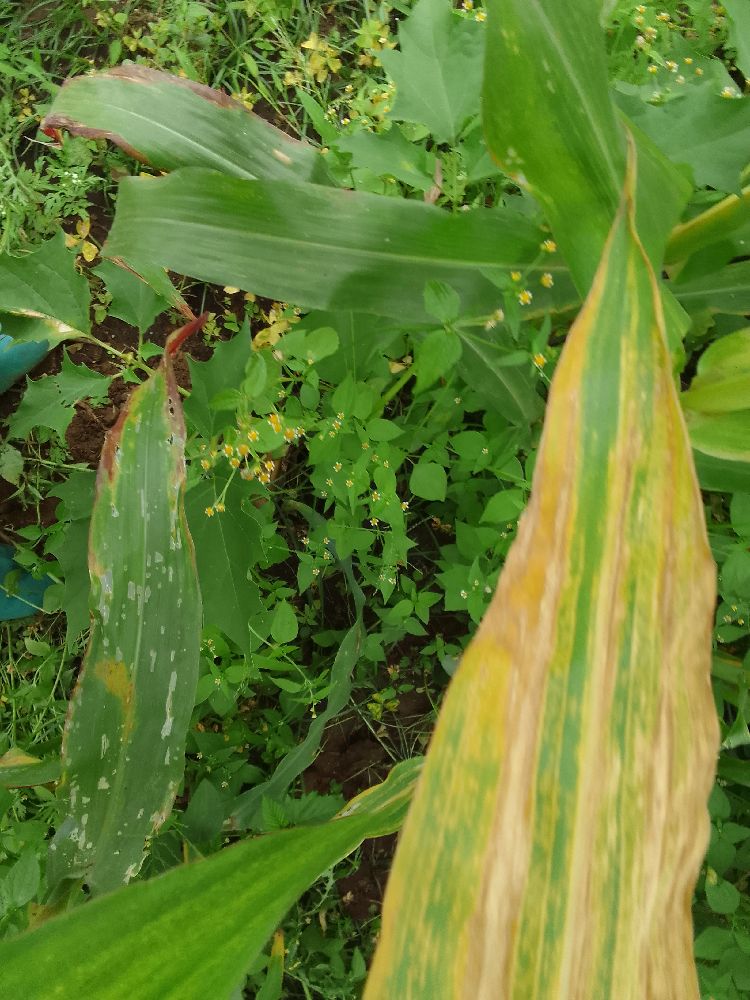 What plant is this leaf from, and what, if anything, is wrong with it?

maize, maize lethal necrosis
